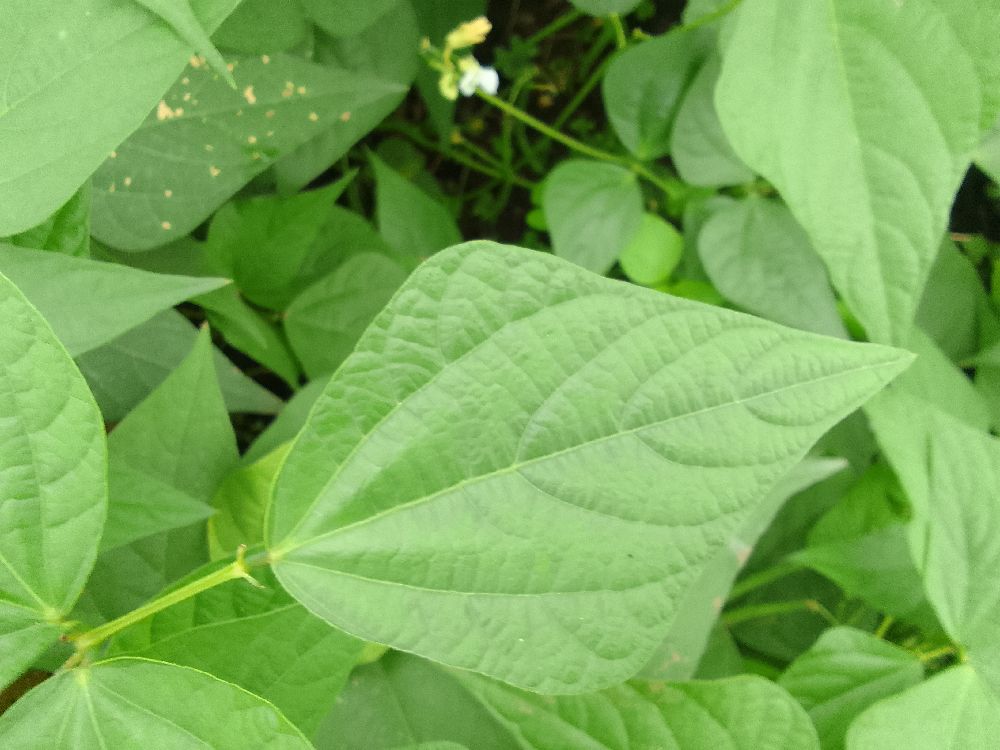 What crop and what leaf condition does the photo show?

common bean, healthy
